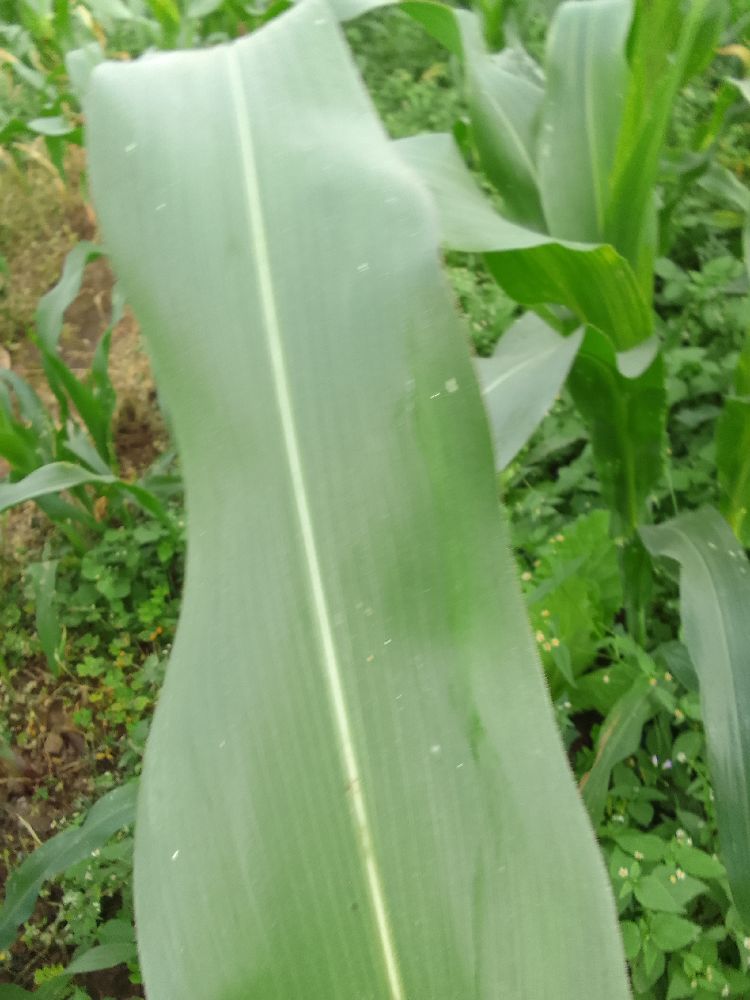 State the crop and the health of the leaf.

maize, healthy
